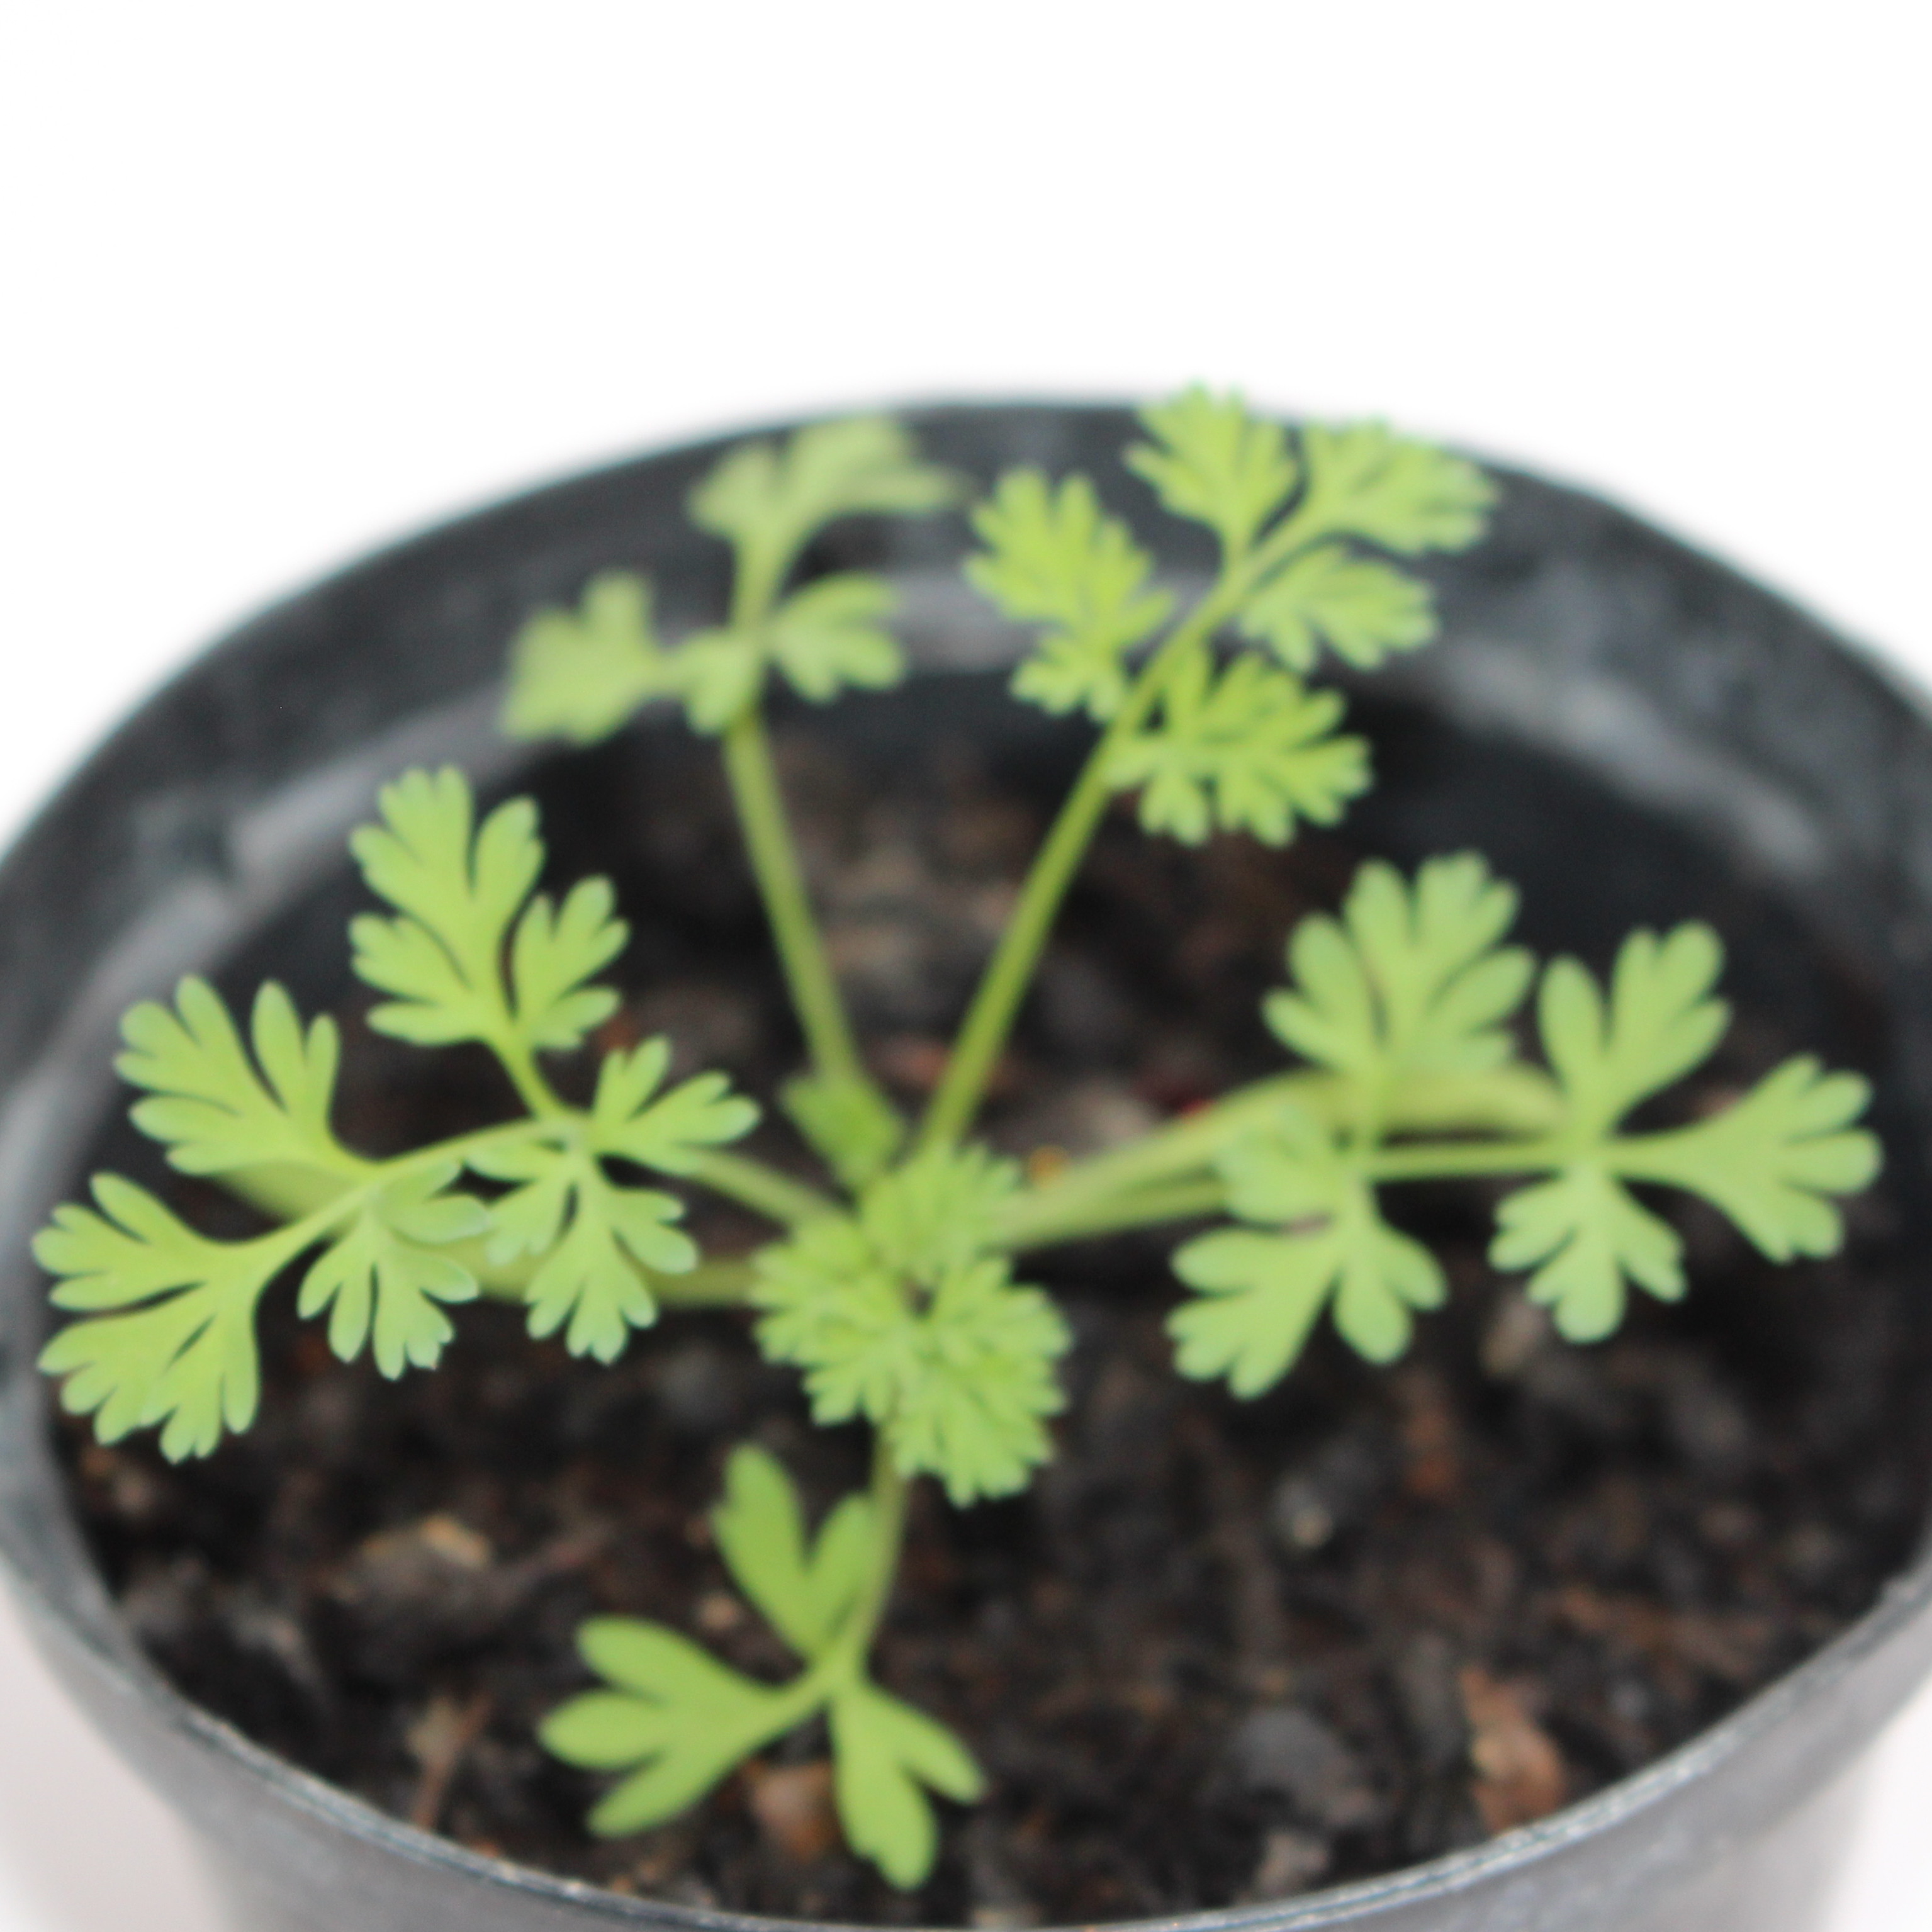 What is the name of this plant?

Fumaria officinalis
